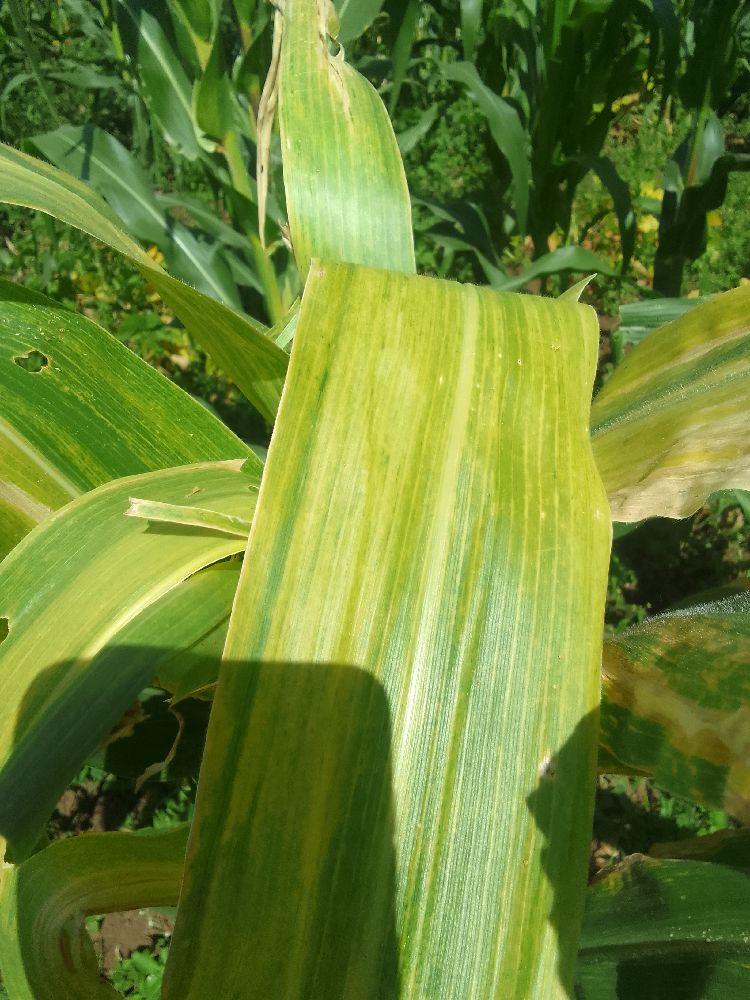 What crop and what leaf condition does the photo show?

maize, maize lethal necrosis
